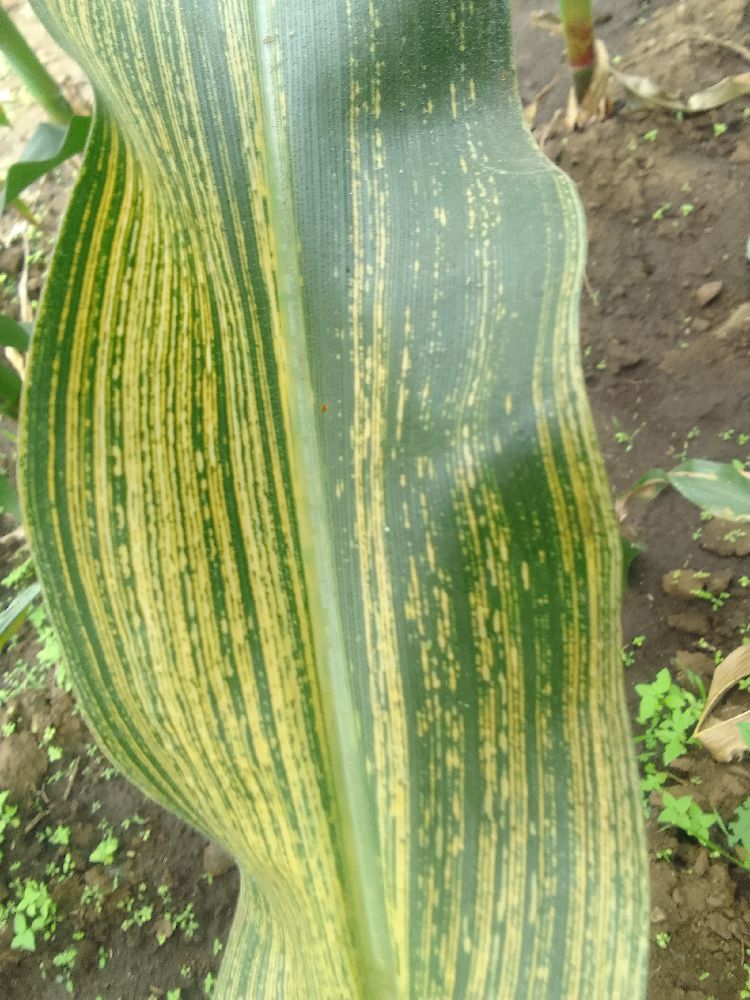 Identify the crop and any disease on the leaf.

maize, maize streak virus
